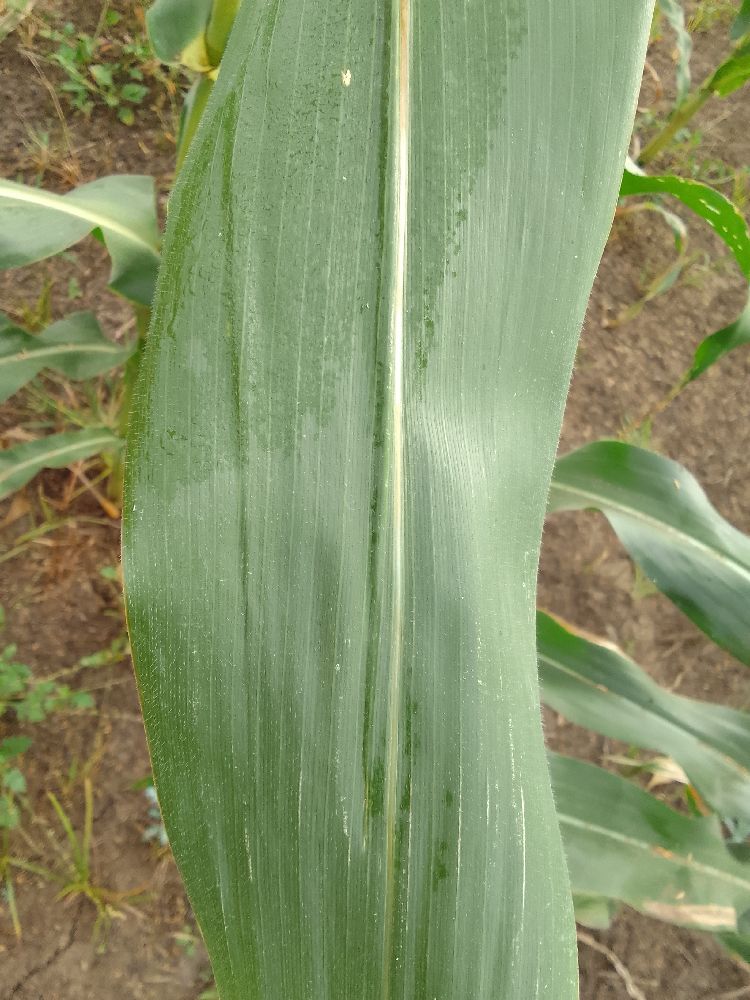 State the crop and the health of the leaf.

maize, healthy
